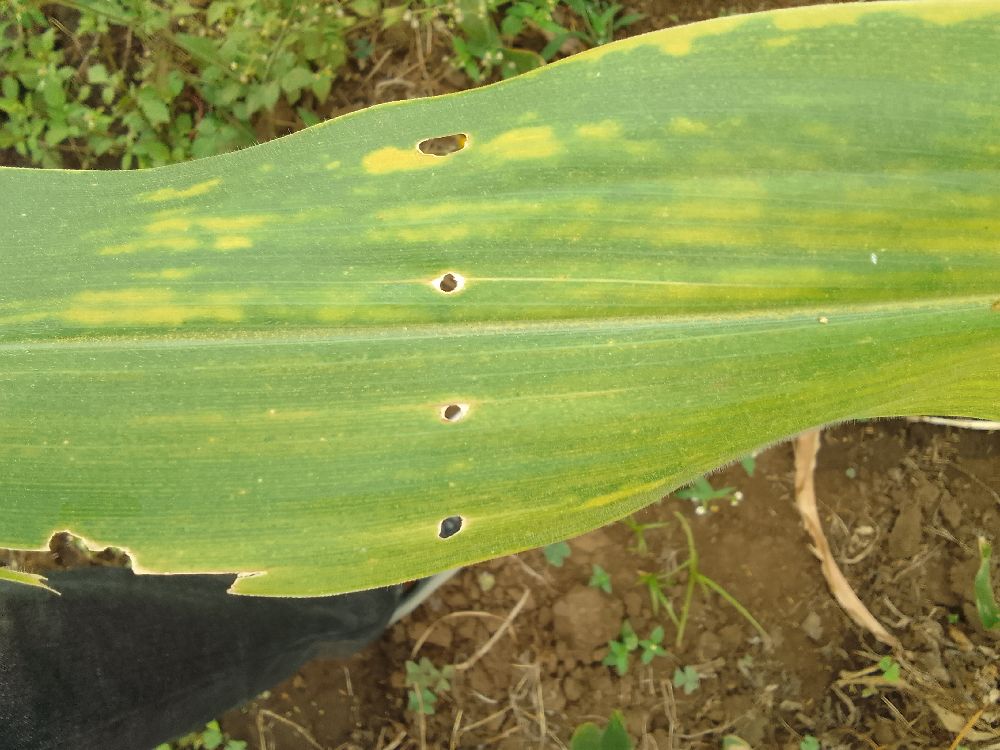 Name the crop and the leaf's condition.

maize, maize lethal necrosis
